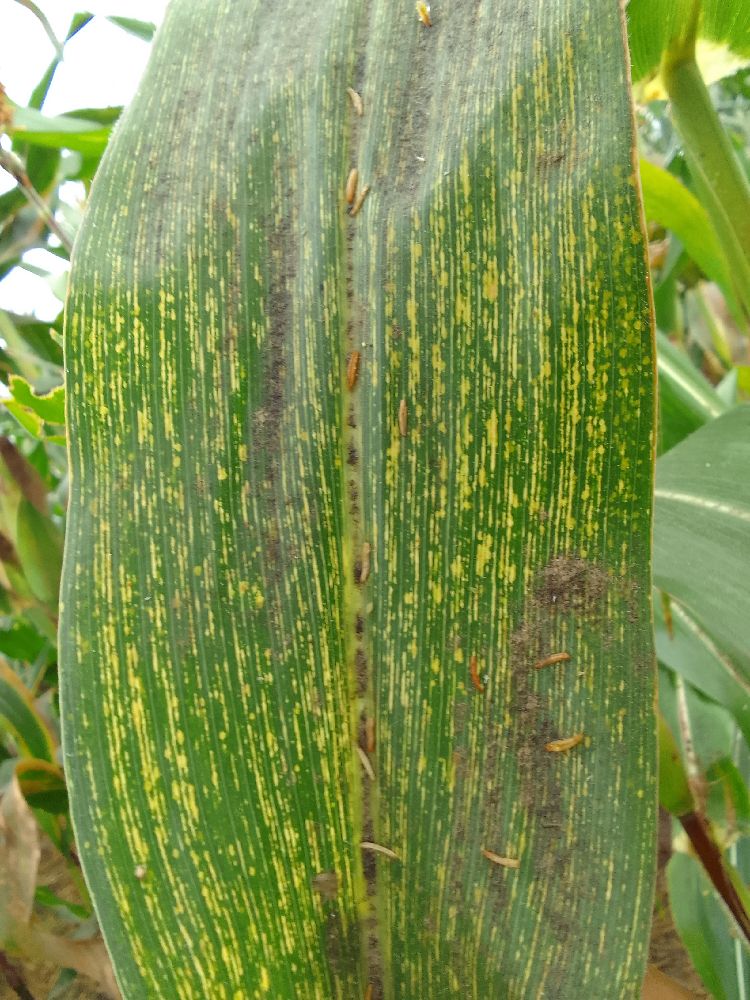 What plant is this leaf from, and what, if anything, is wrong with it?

maize, maize streak virus
